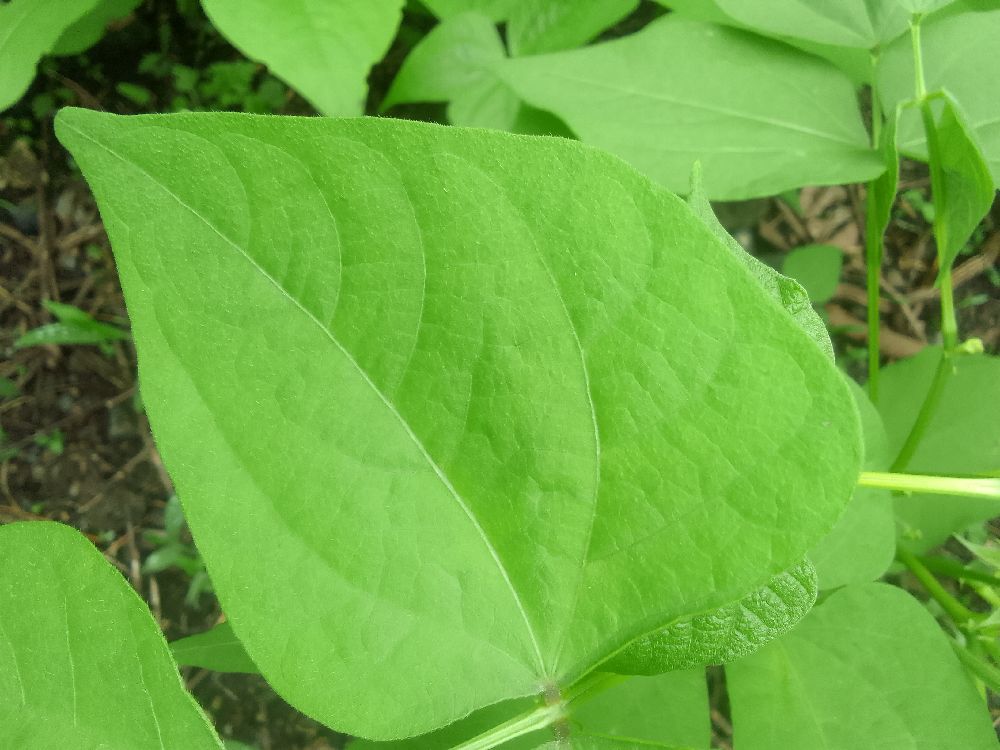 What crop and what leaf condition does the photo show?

common bean, healthy
